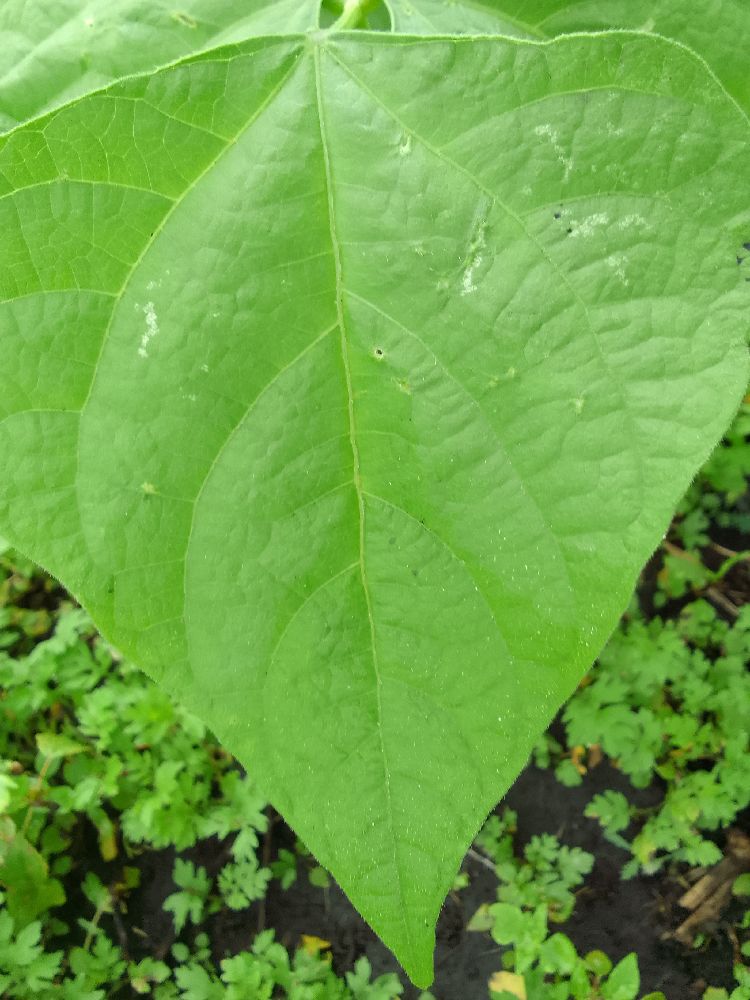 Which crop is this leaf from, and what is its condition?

common bean, healthy
